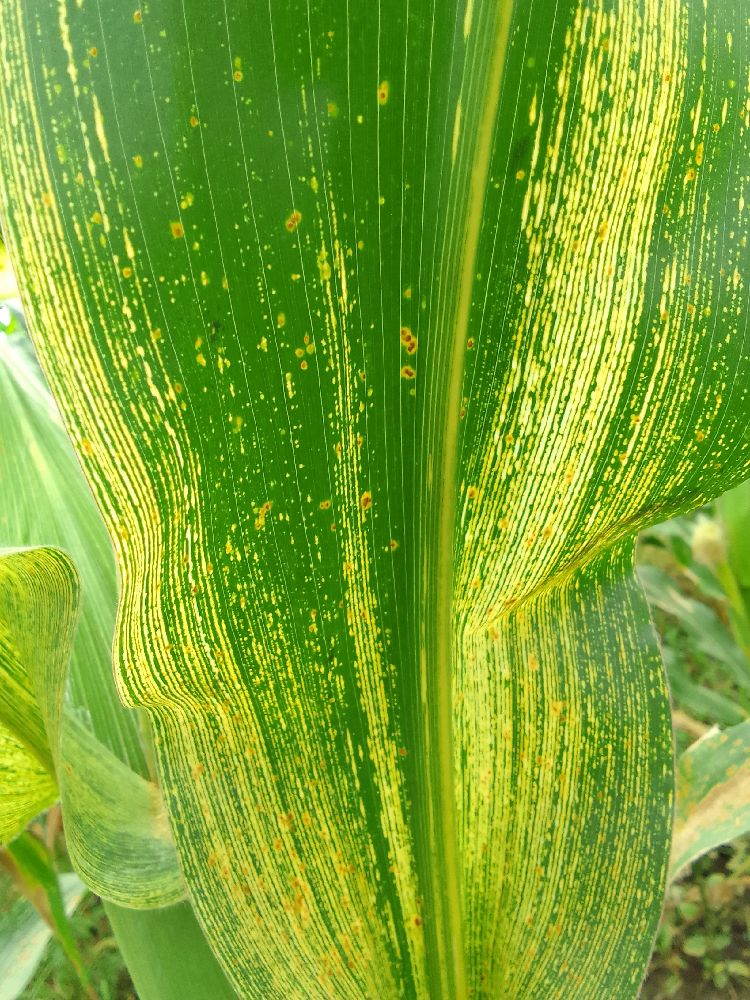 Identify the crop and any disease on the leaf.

maize, maize streak virus
